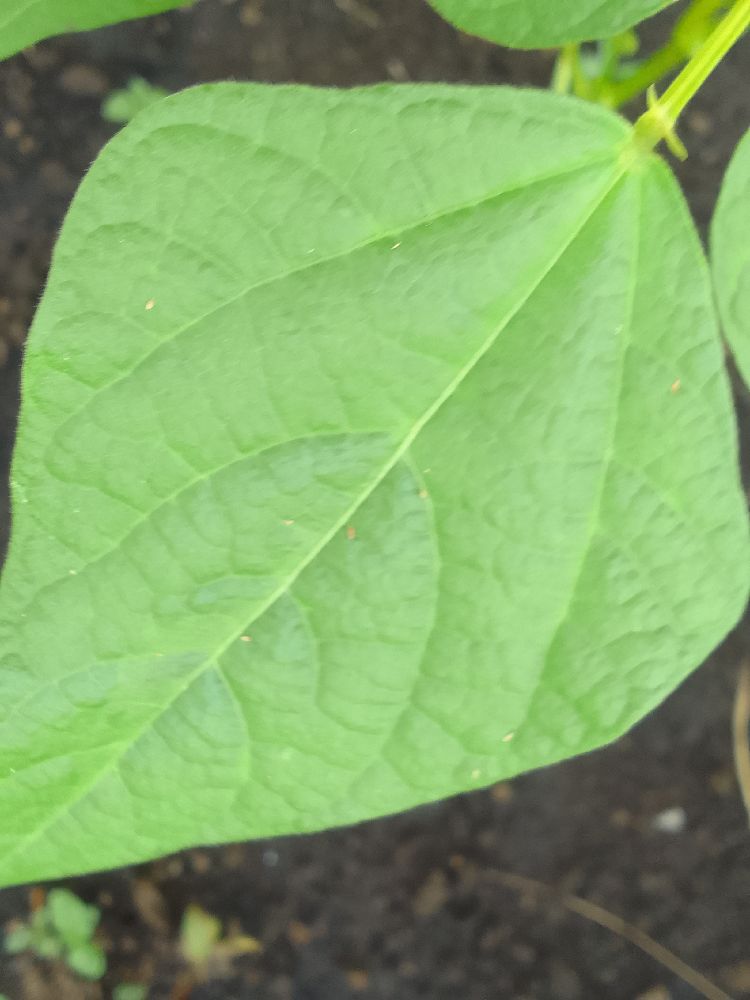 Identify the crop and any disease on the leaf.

common bean, healthy
